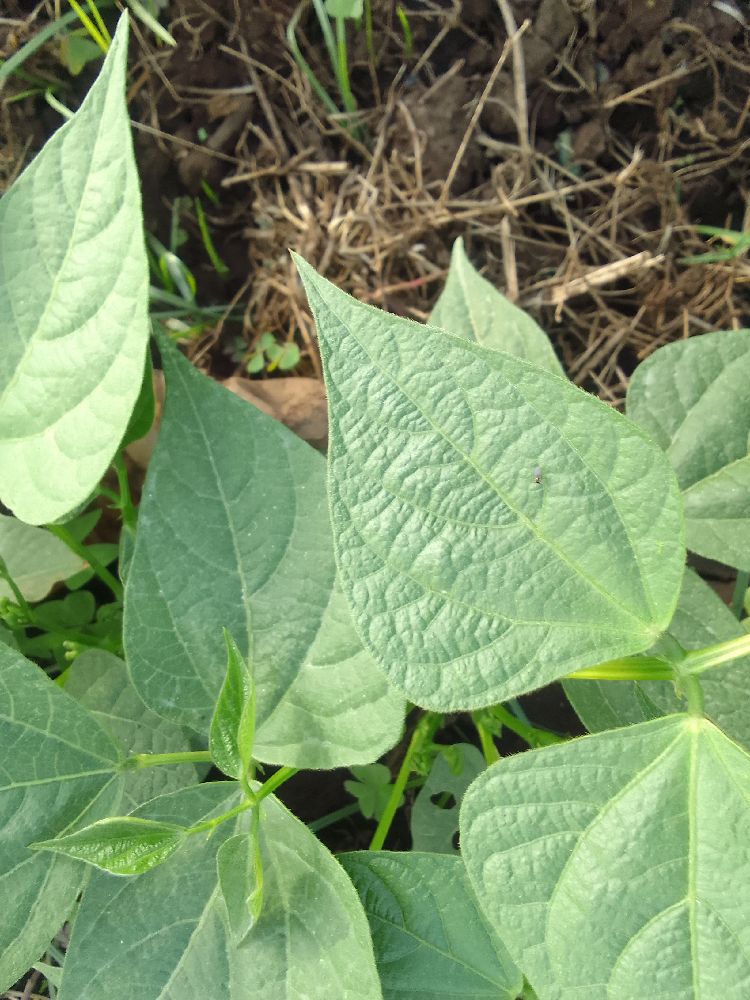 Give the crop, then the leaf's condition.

common bean, healthy
